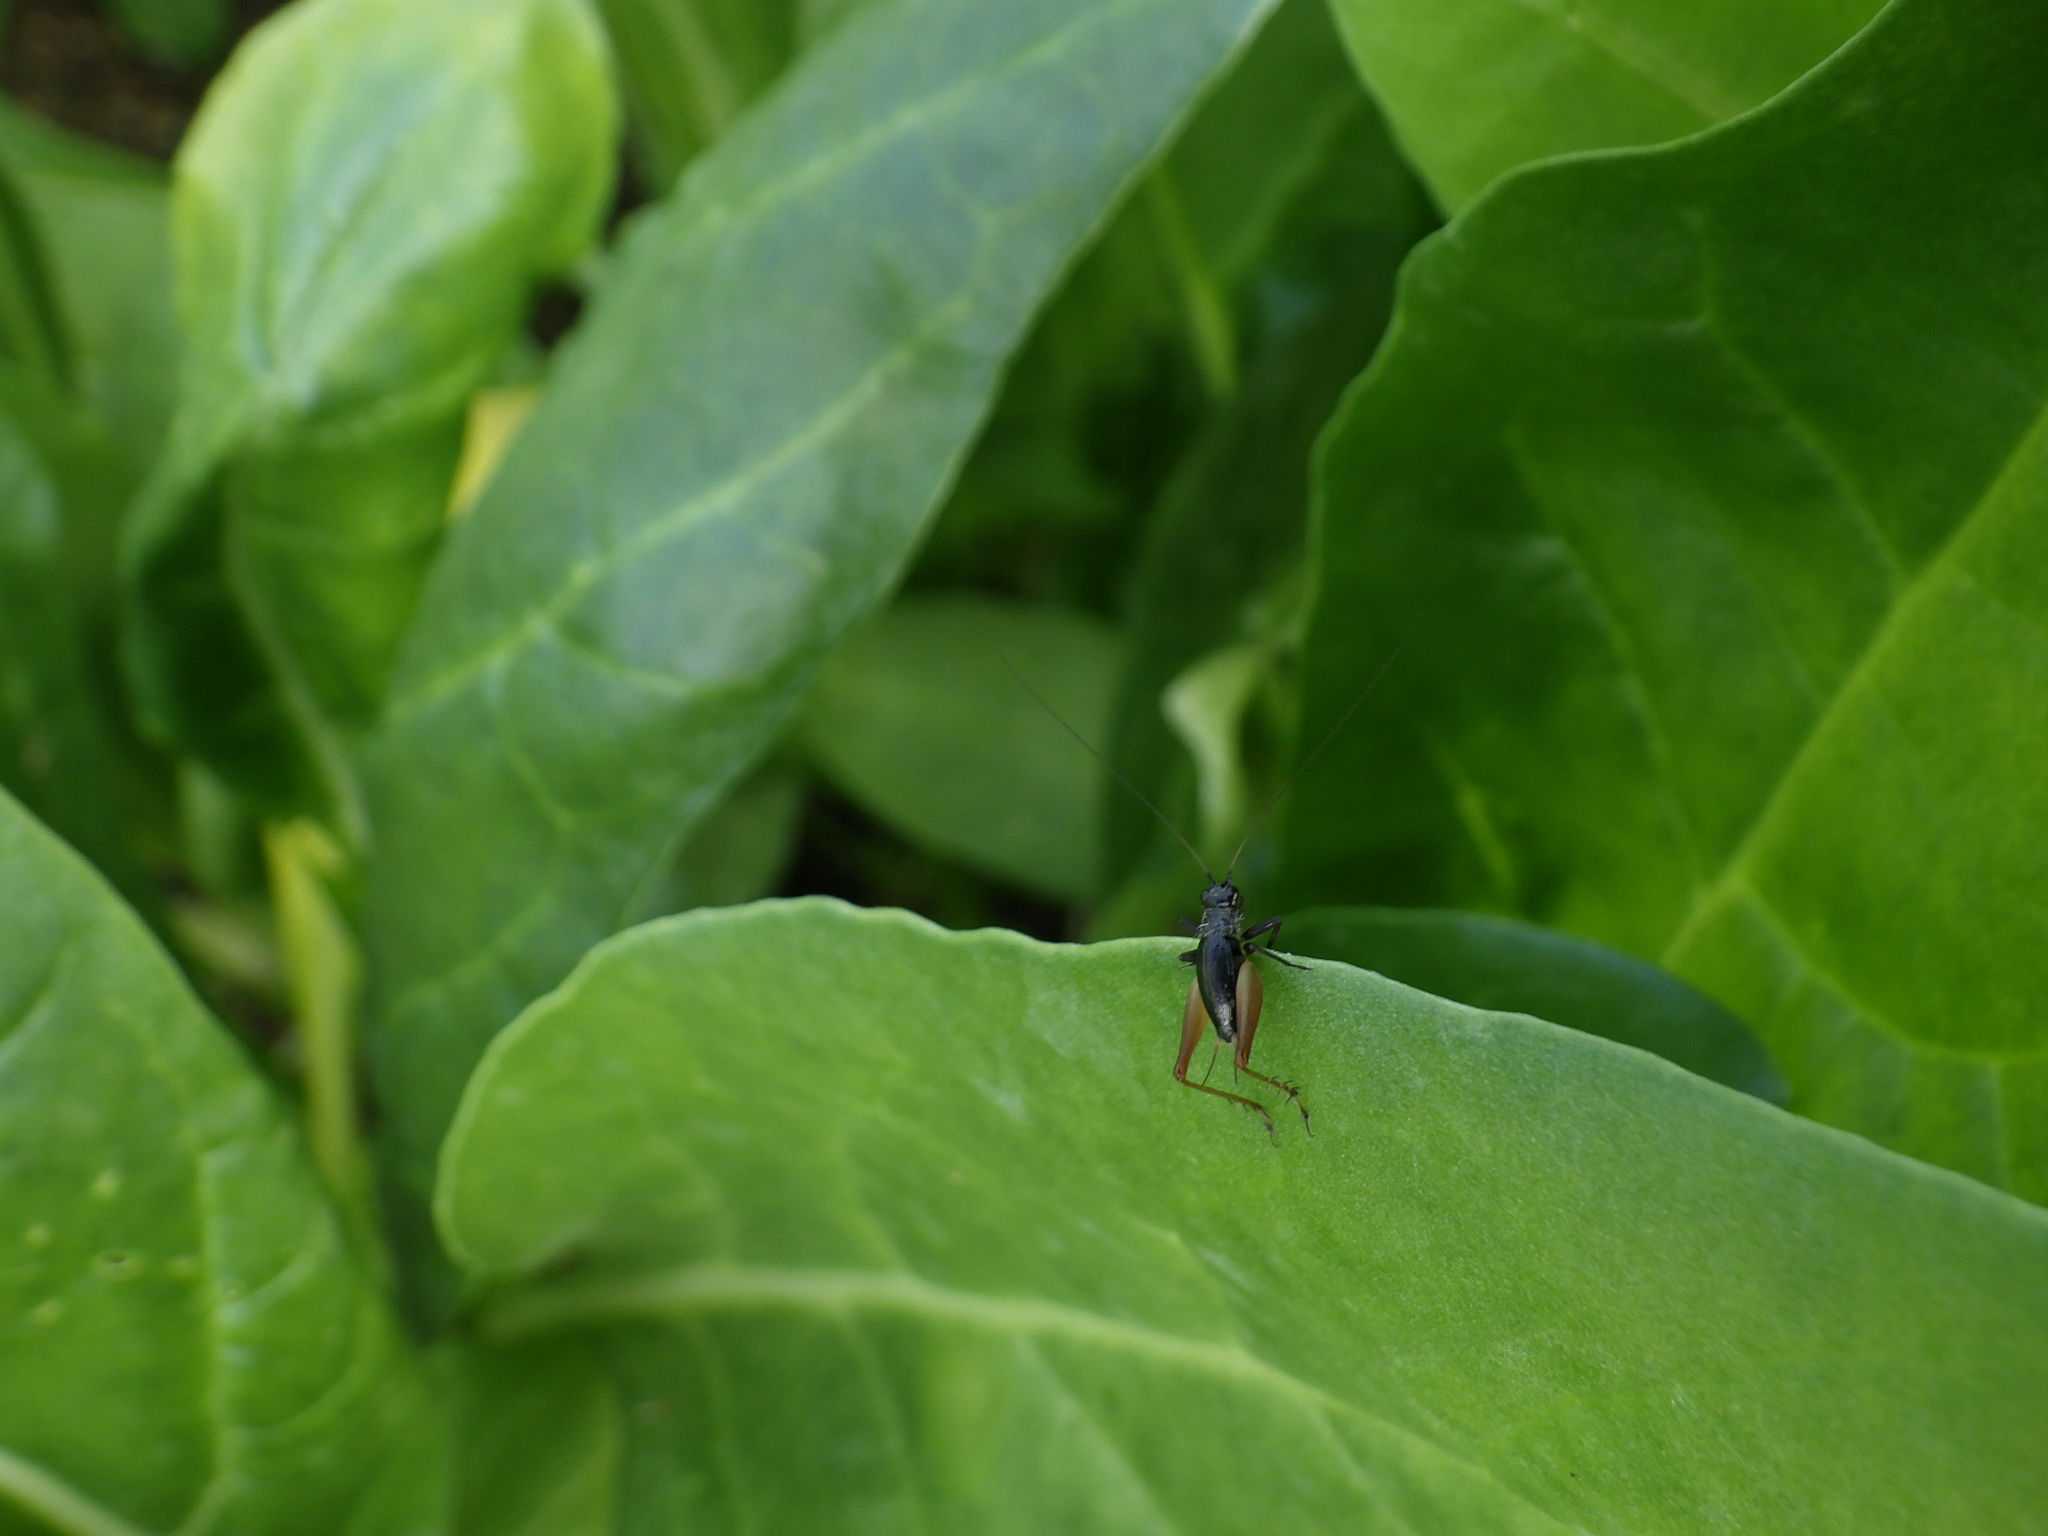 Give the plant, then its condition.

chard, phytophagous
